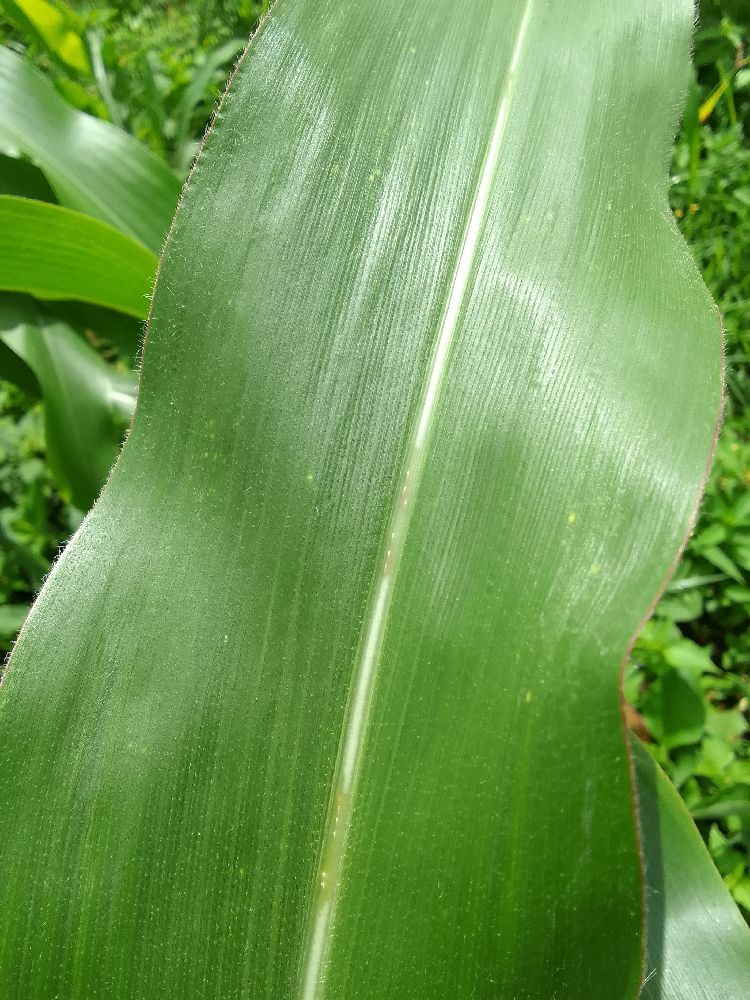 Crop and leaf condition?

maize, healthy
